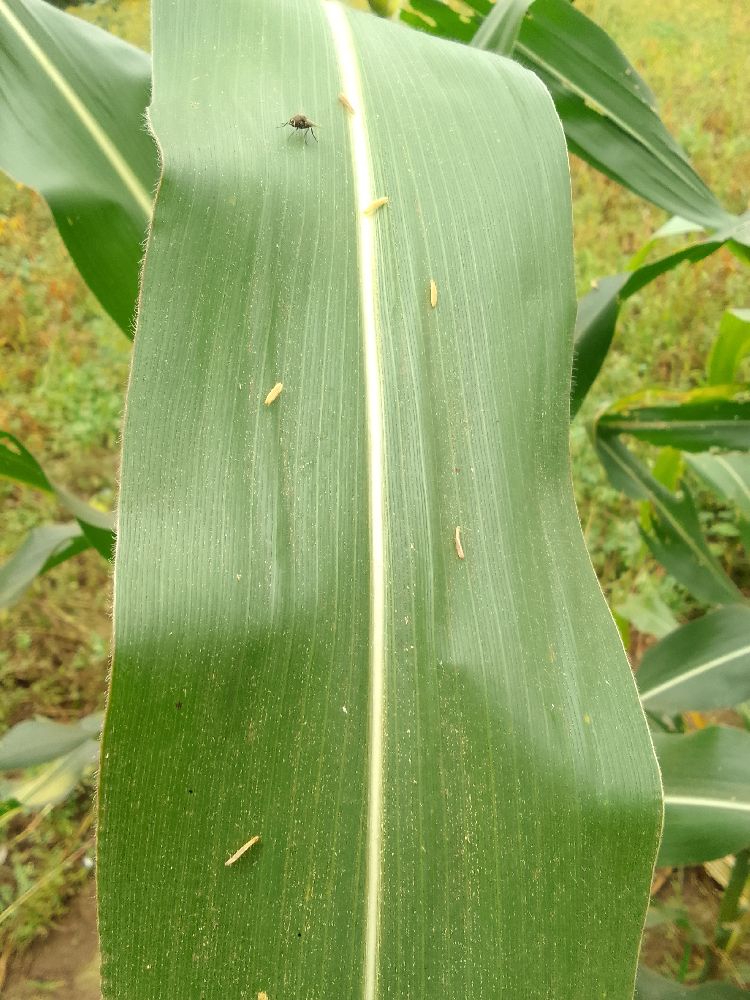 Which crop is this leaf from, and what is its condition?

maize, healthy
